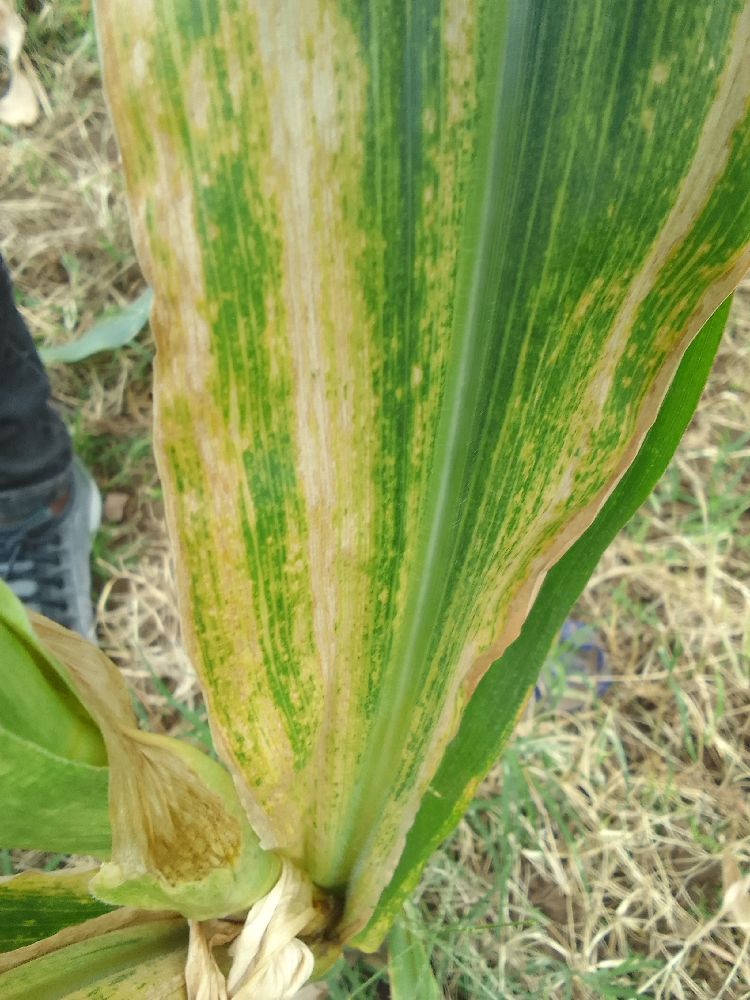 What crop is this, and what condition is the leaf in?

maize, maize lethal necrosis
